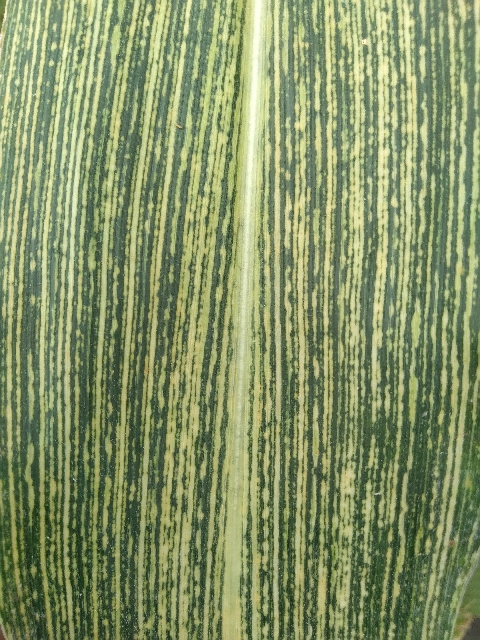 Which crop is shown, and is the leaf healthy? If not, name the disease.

maize, maize streak virus
